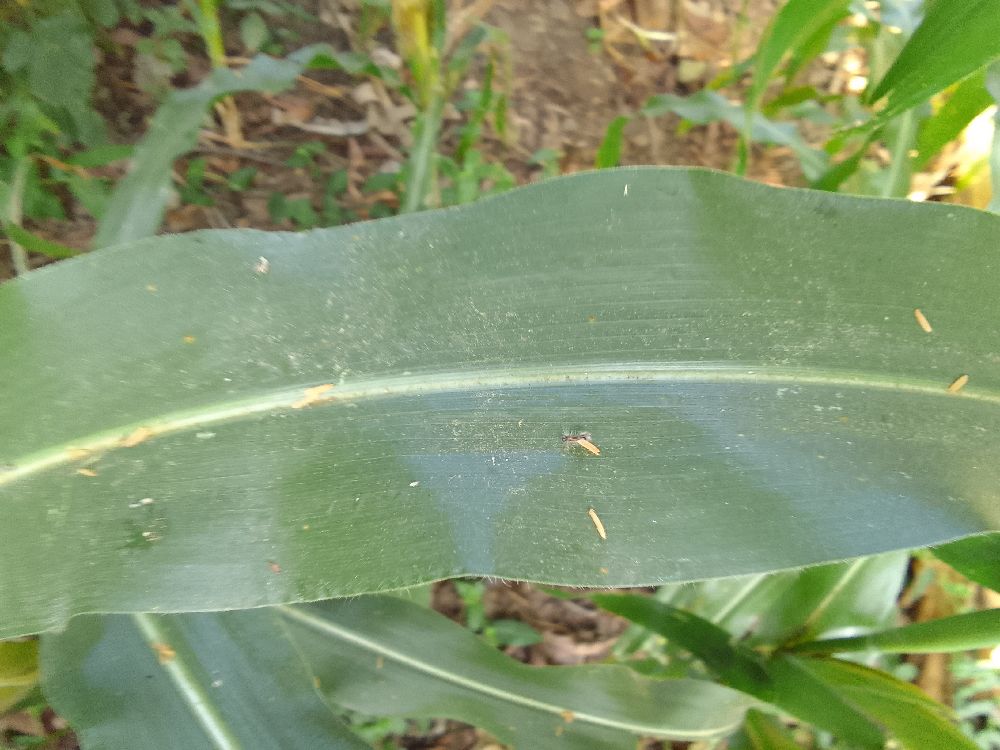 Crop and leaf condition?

maize, healthy
